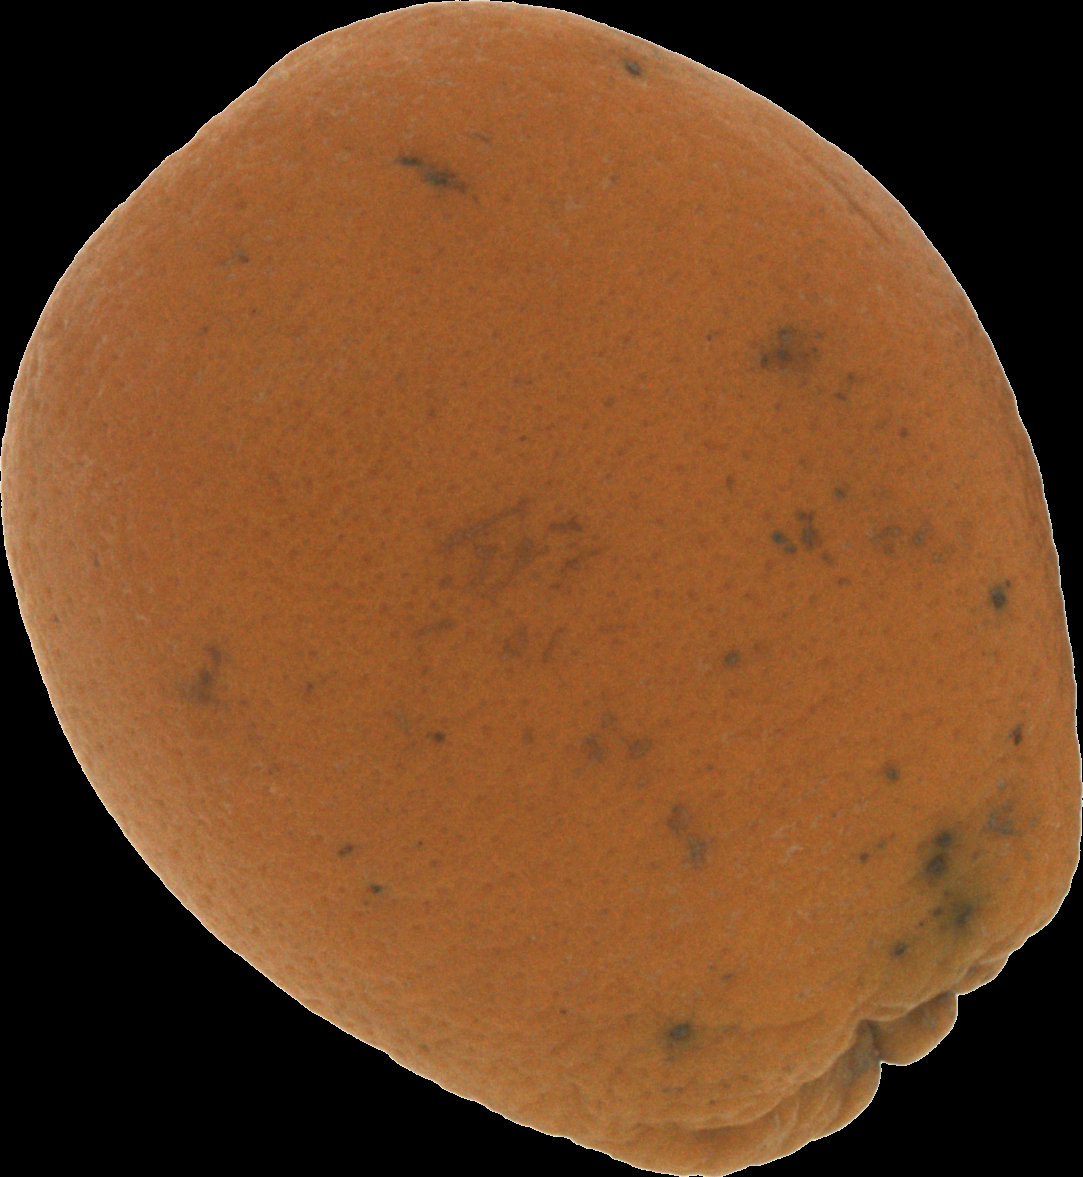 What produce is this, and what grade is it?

orange, bad
